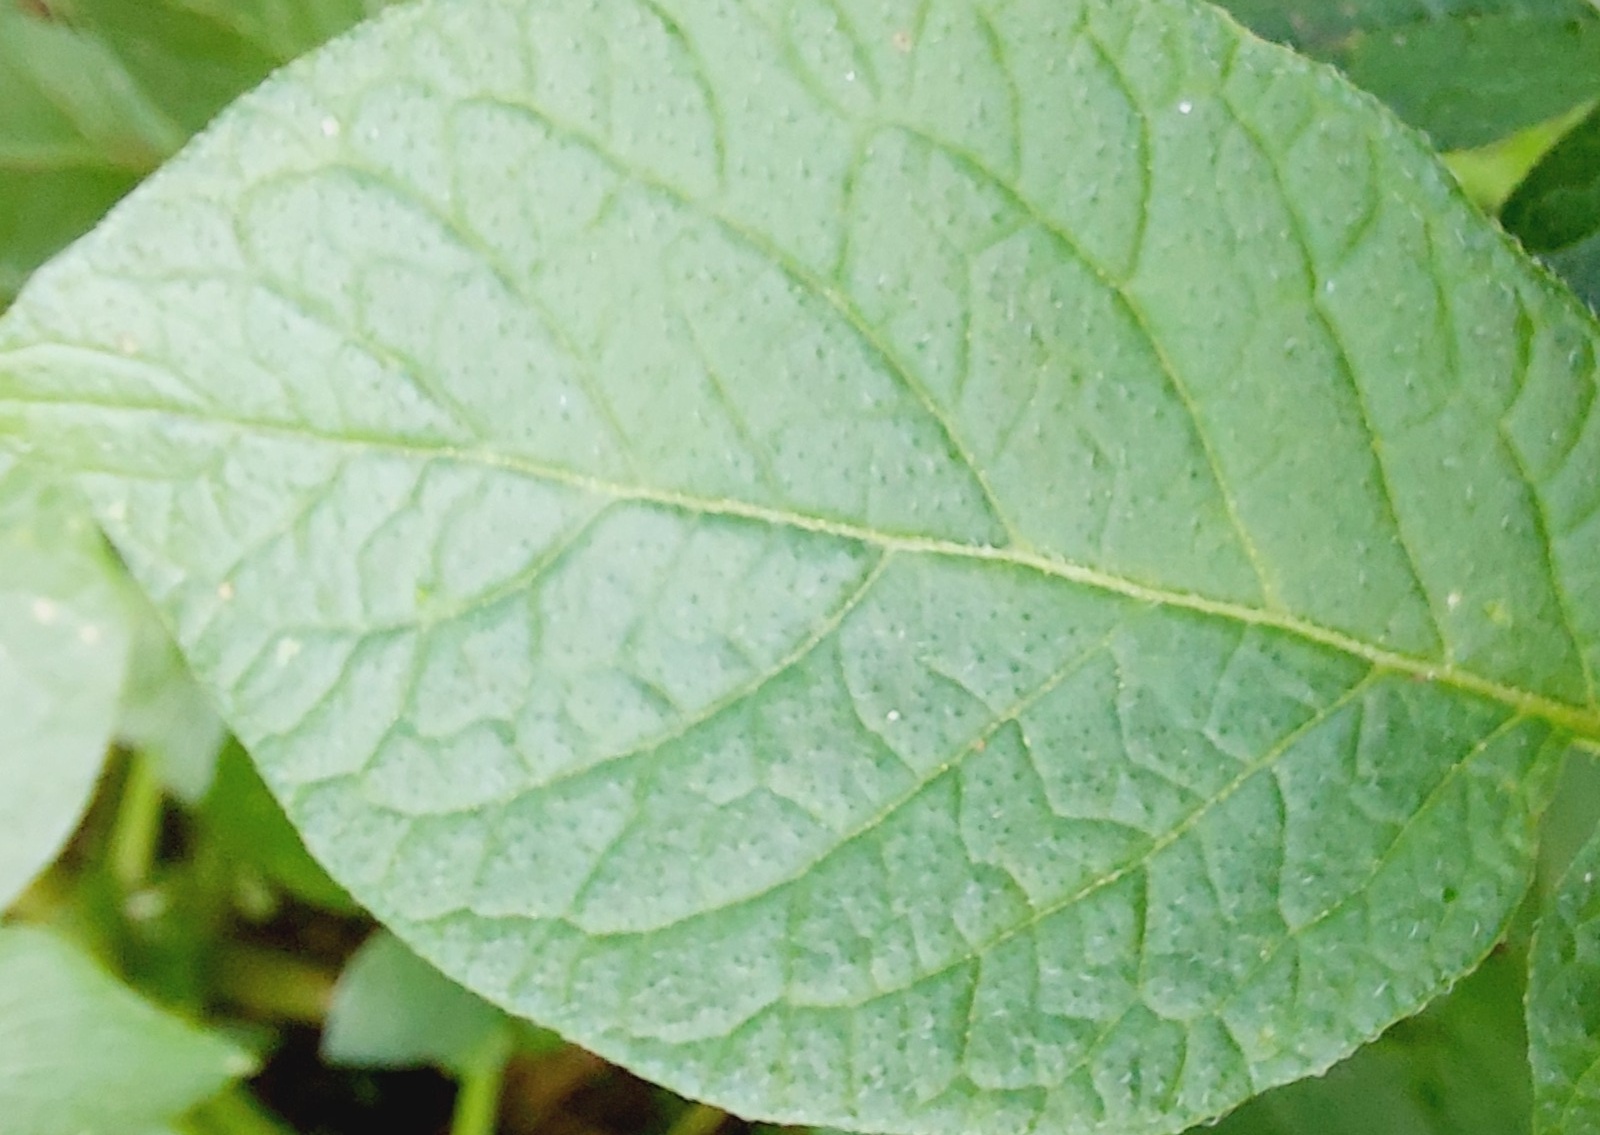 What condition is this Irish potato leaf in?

healthy
